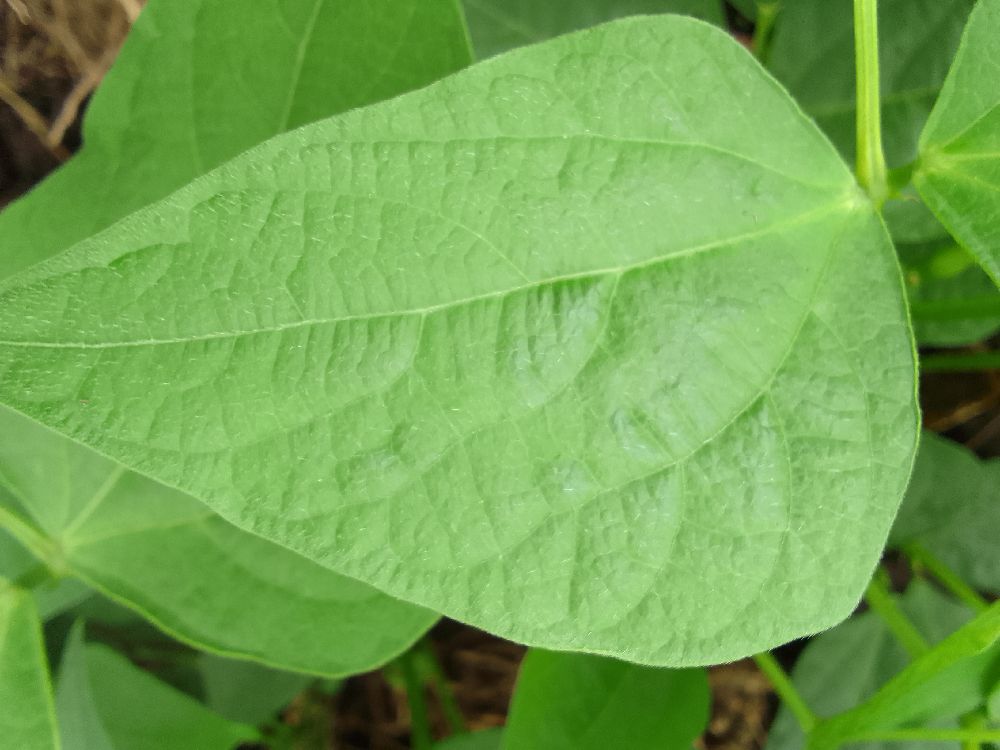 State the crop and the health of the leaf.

common bean, healthy
